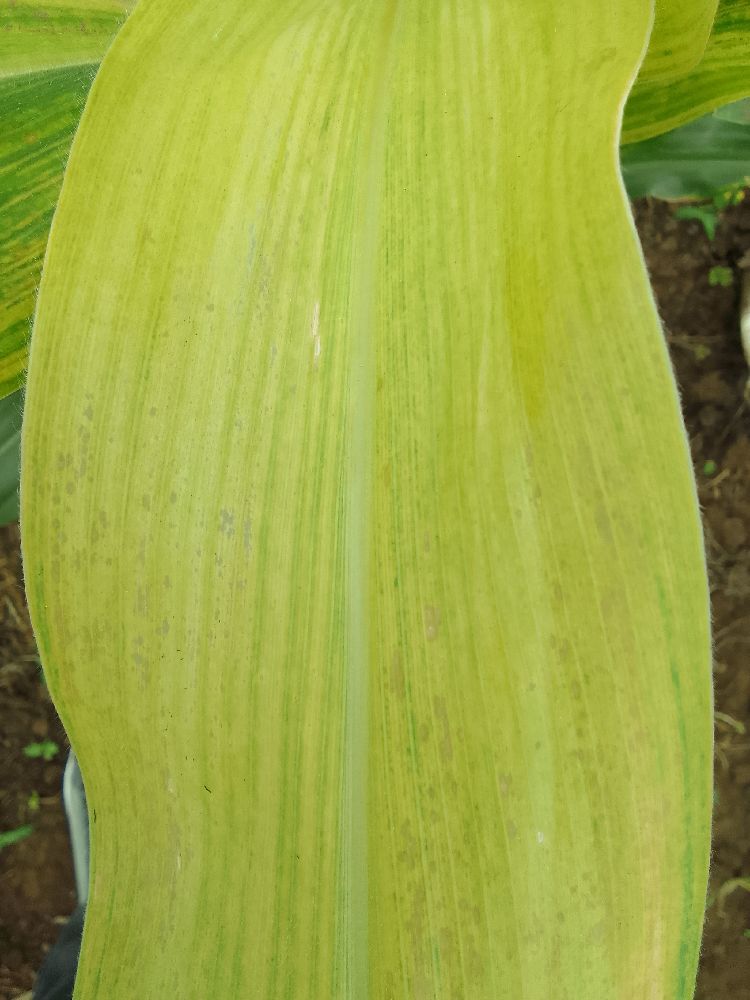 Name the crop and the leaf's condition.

maize, maize lethal necrosis
